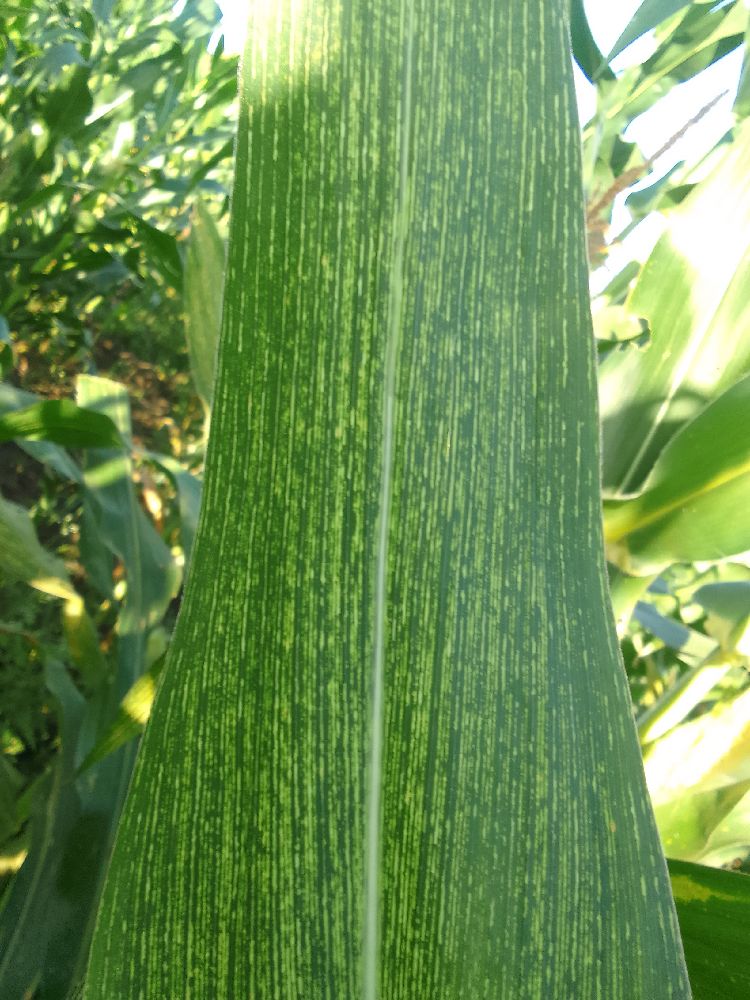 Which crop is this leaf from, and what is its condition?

maize, maize streak virus
